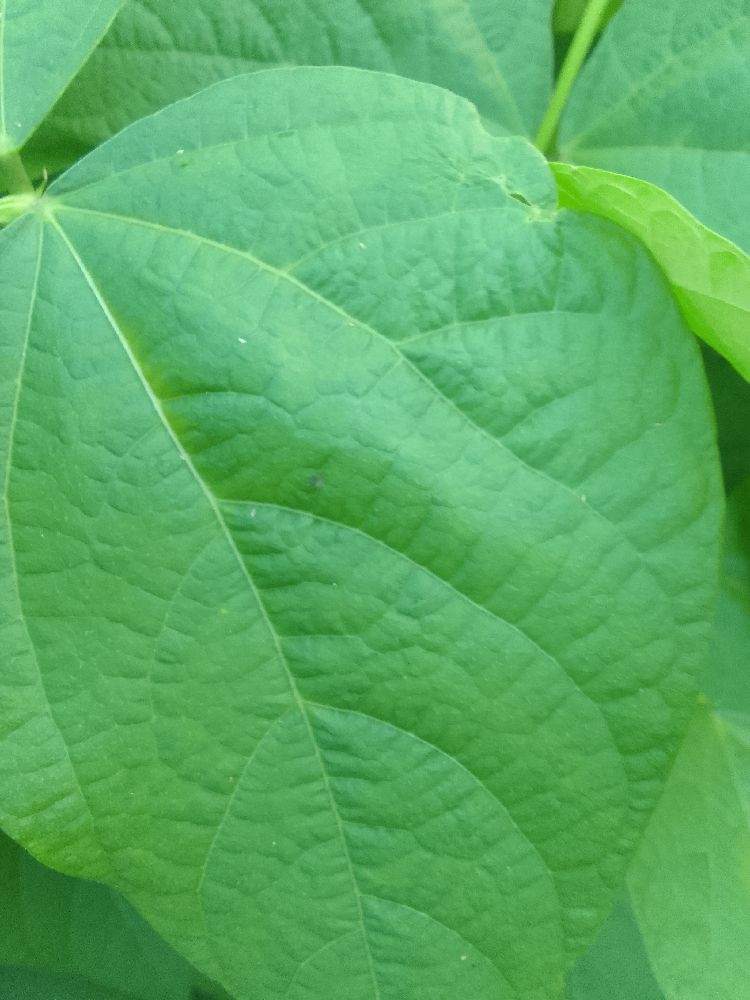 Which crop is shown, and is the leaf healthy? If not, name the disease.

common bean, healthy
